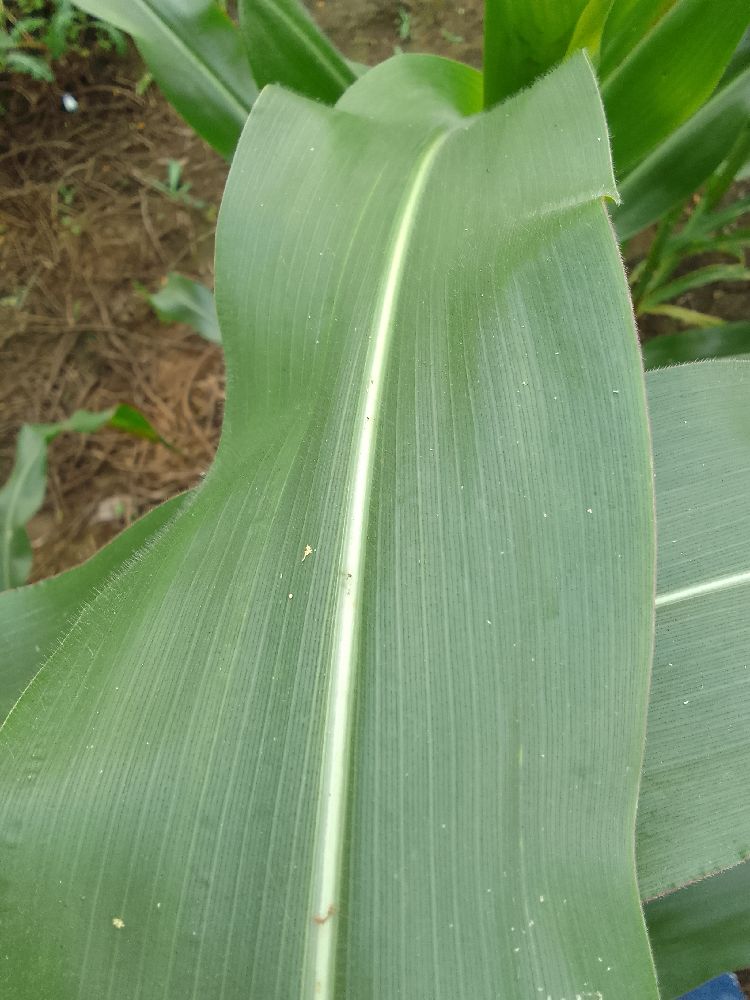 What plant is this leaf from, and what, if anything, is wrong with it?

maize, healthy
